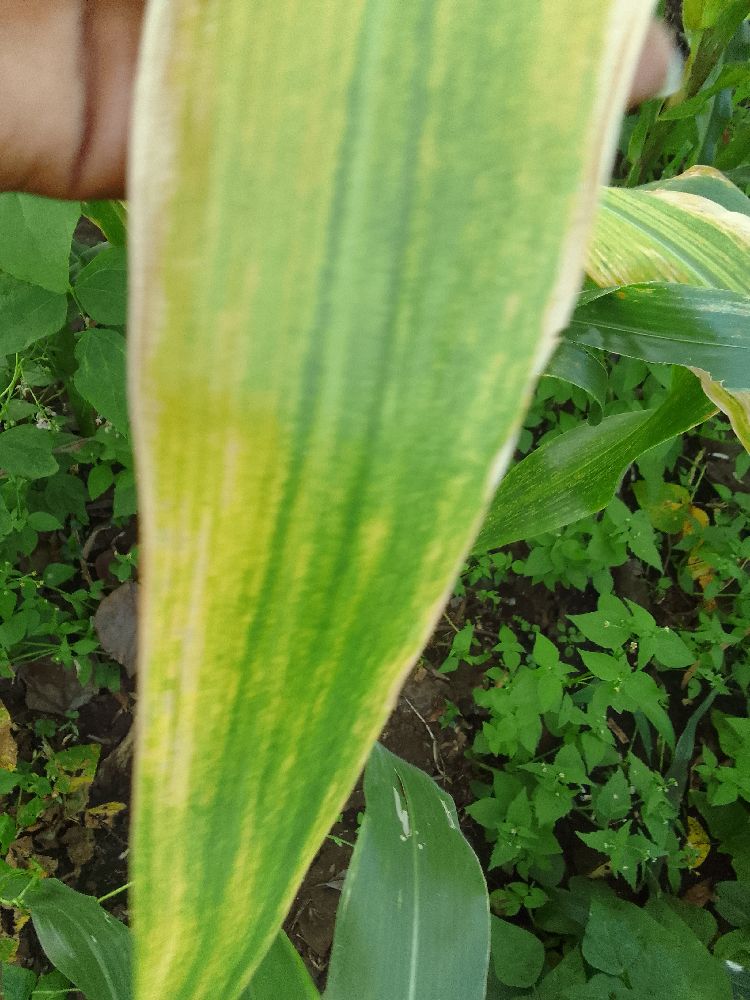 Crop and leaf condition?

maize, maize lethal necrosis
